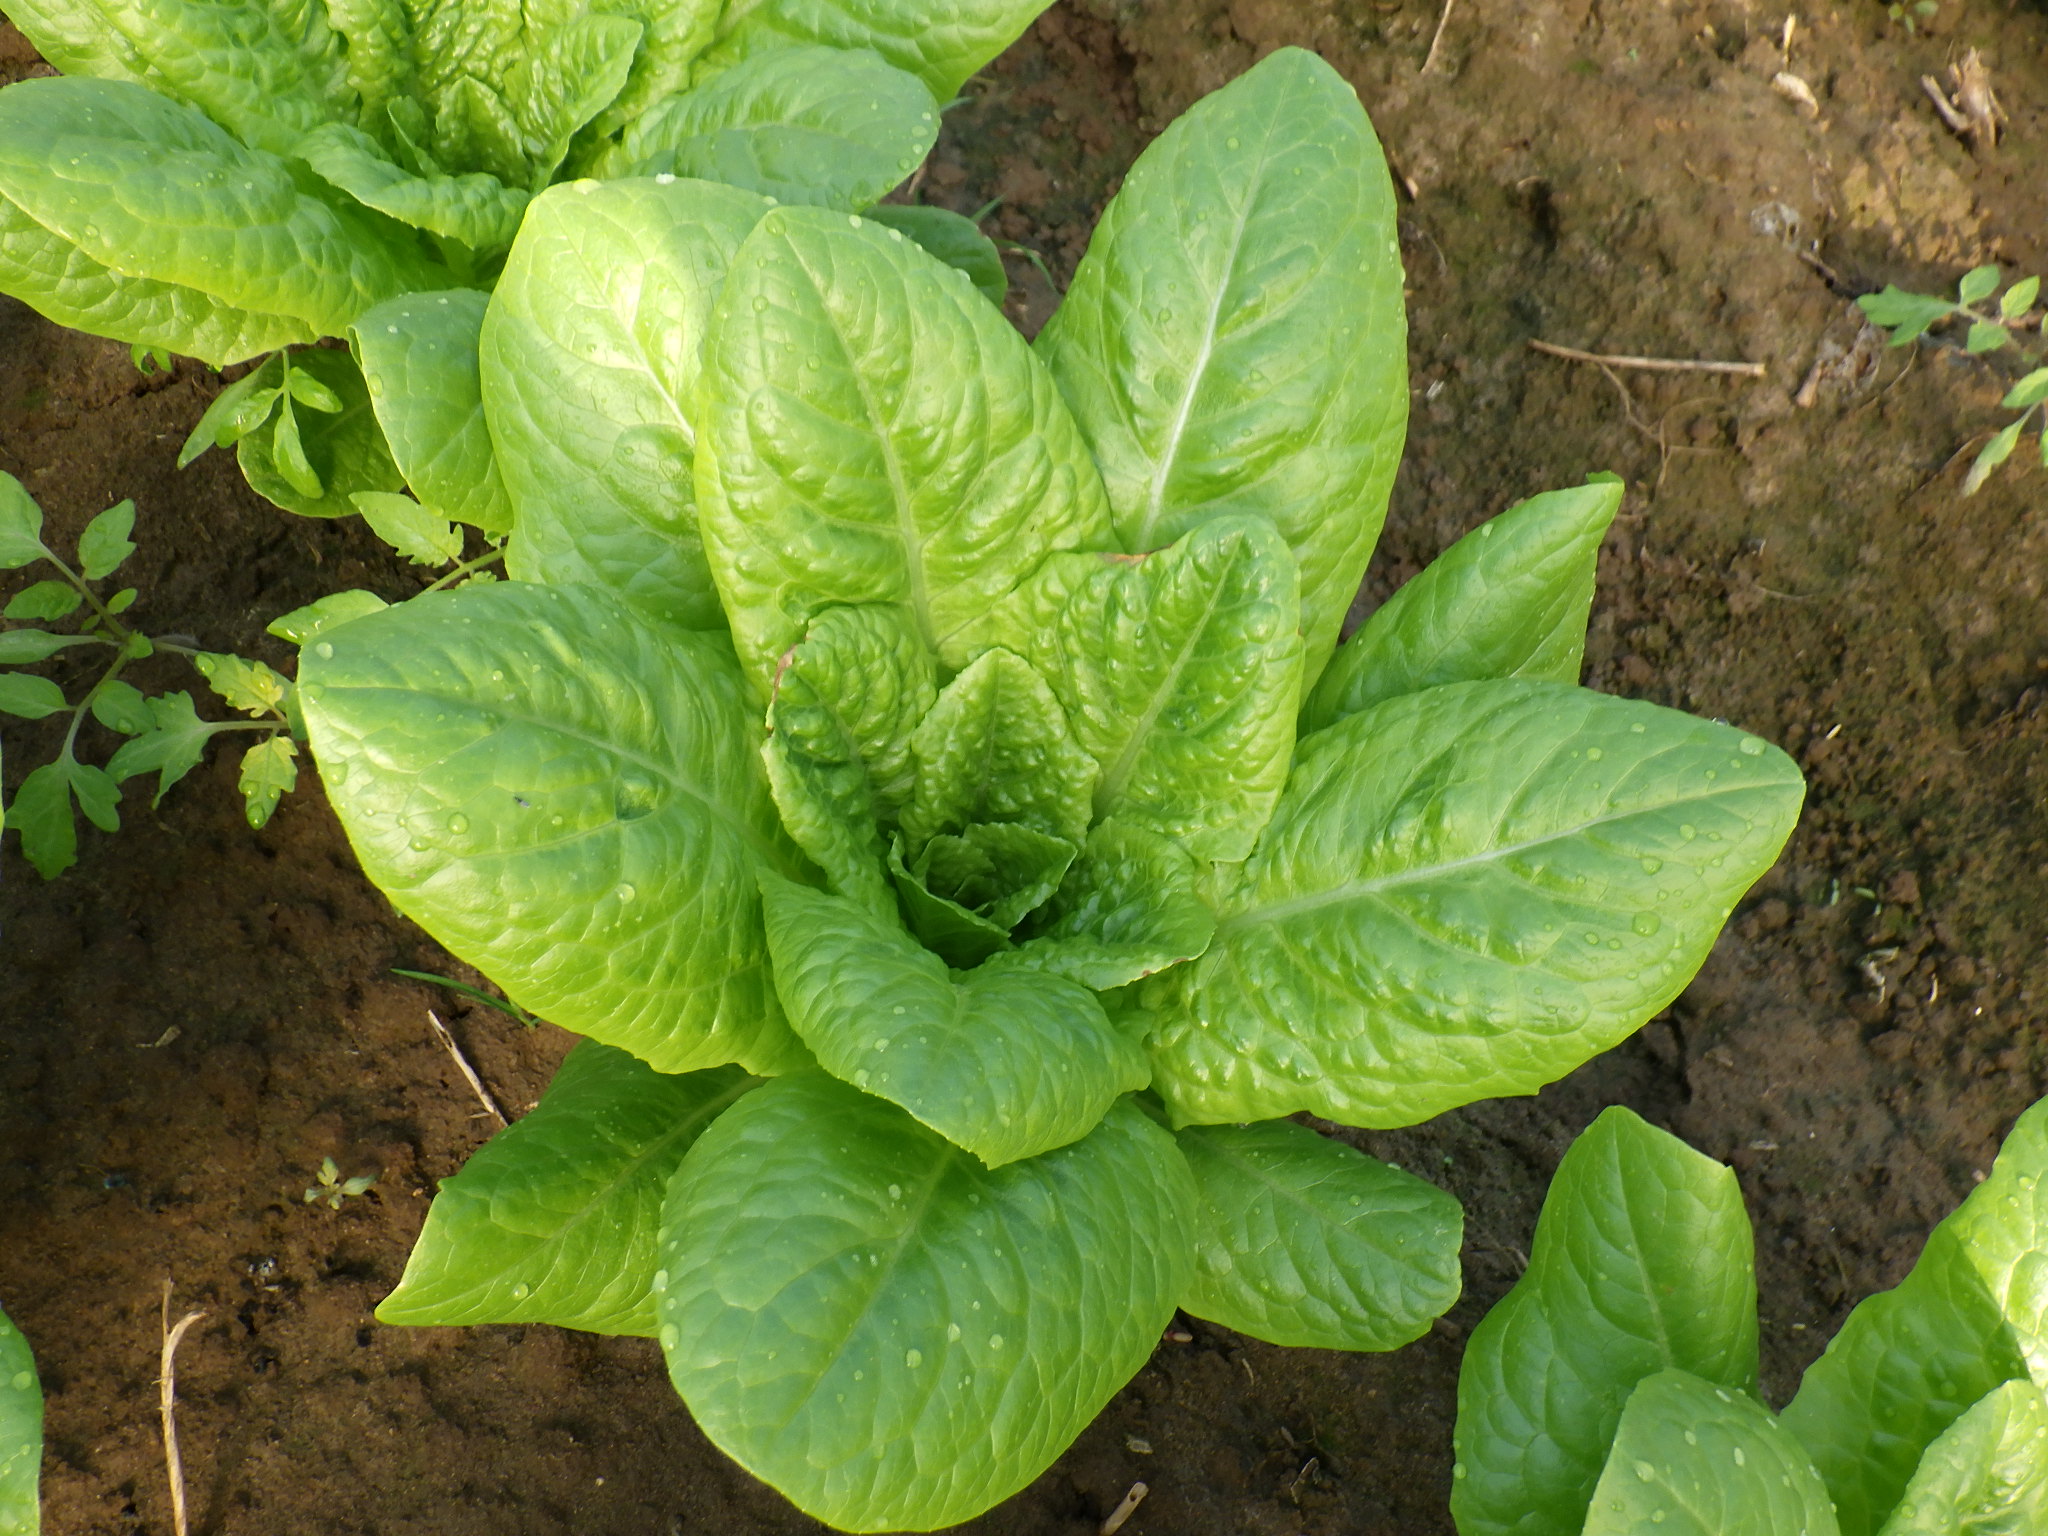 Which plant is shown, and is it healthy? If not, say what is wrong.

lettuce, downy mildew
